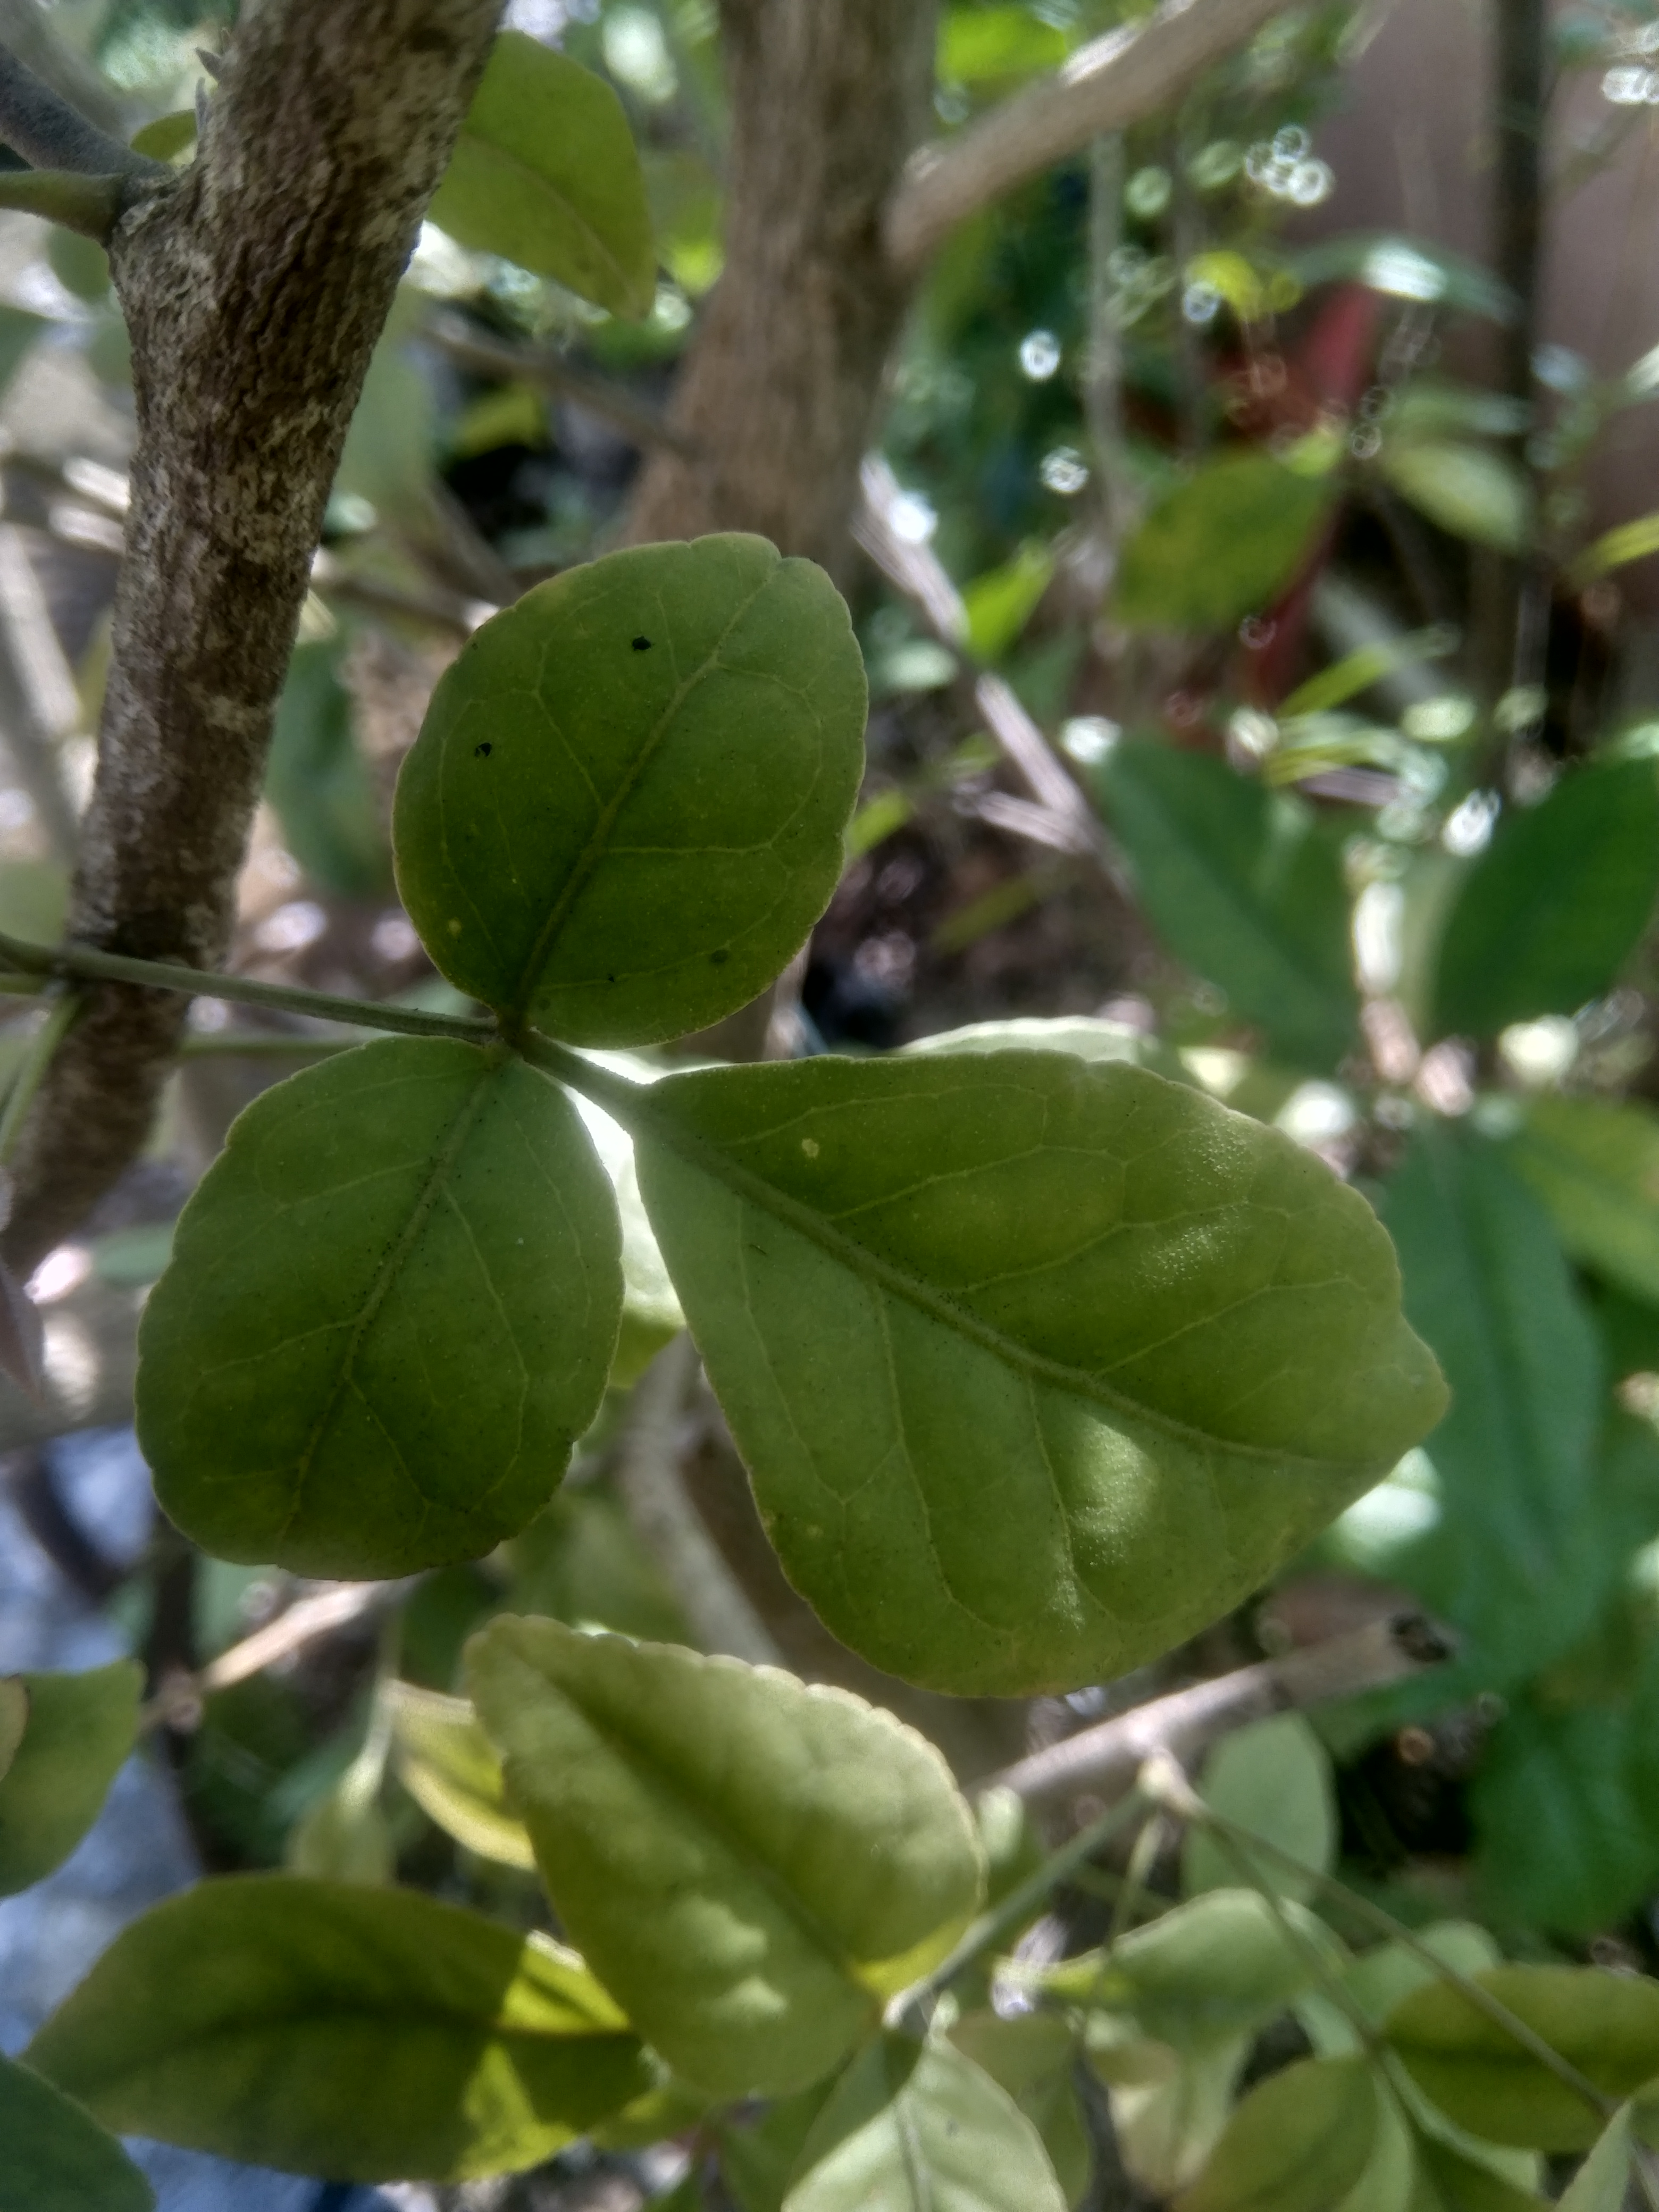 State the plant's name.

wood apple
